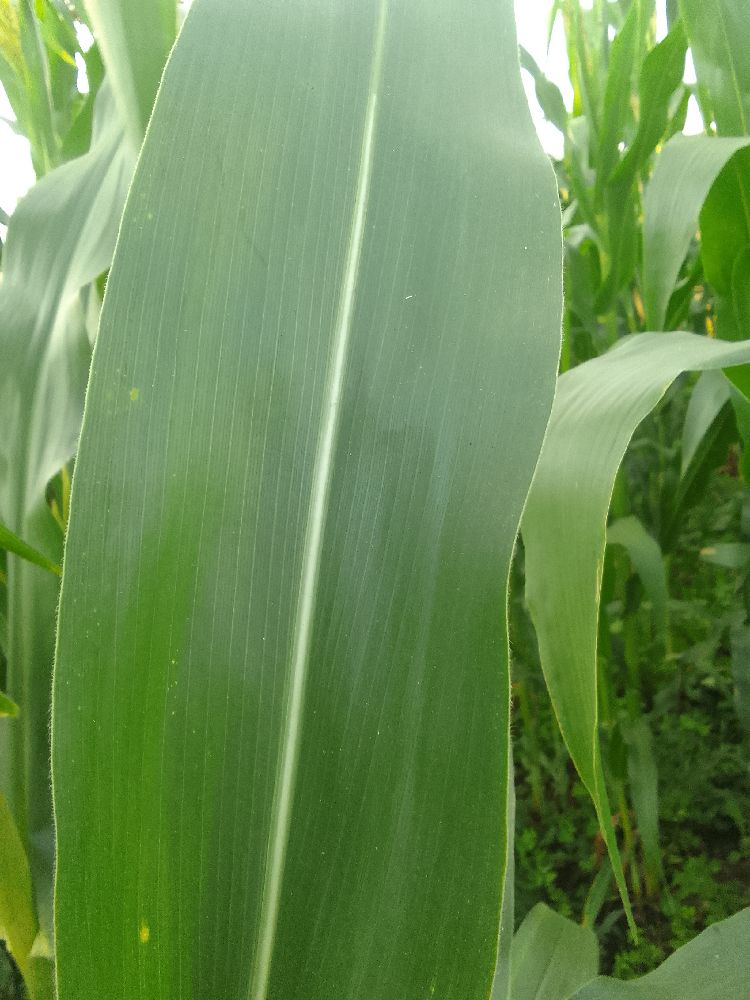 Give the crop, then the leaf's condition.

maize, healthy
